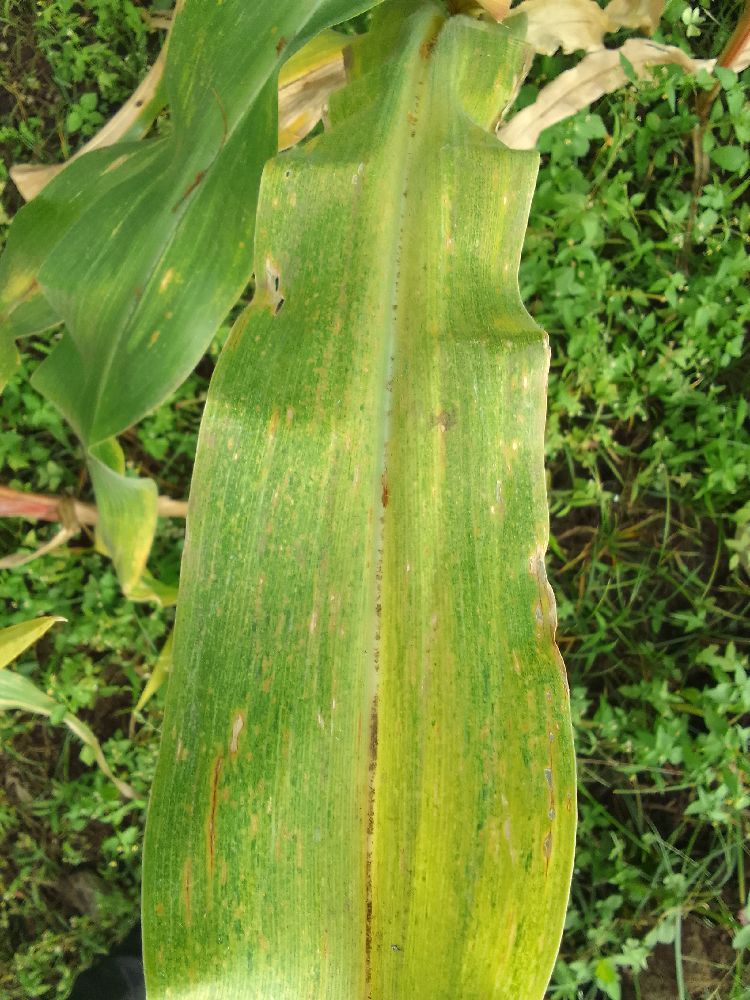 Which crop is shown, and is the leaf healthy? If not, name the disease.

maize, maize lethal necrosis
